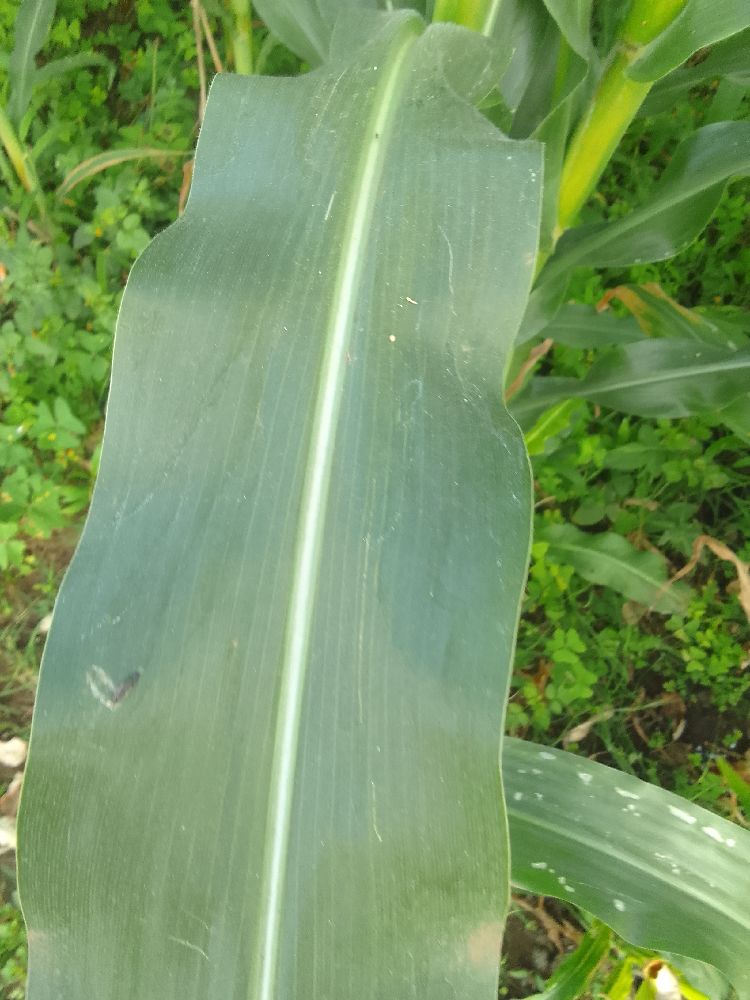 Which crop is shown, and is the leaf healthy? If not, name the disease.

maize, healthy
